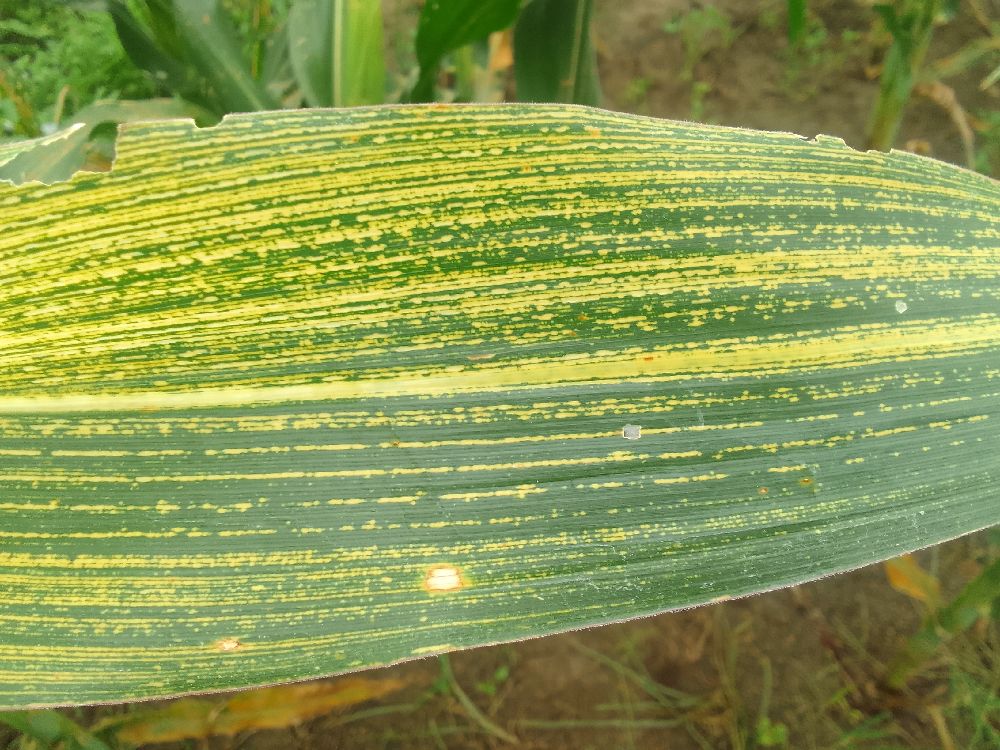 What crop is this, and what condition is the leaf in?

maize, maize streak virus
